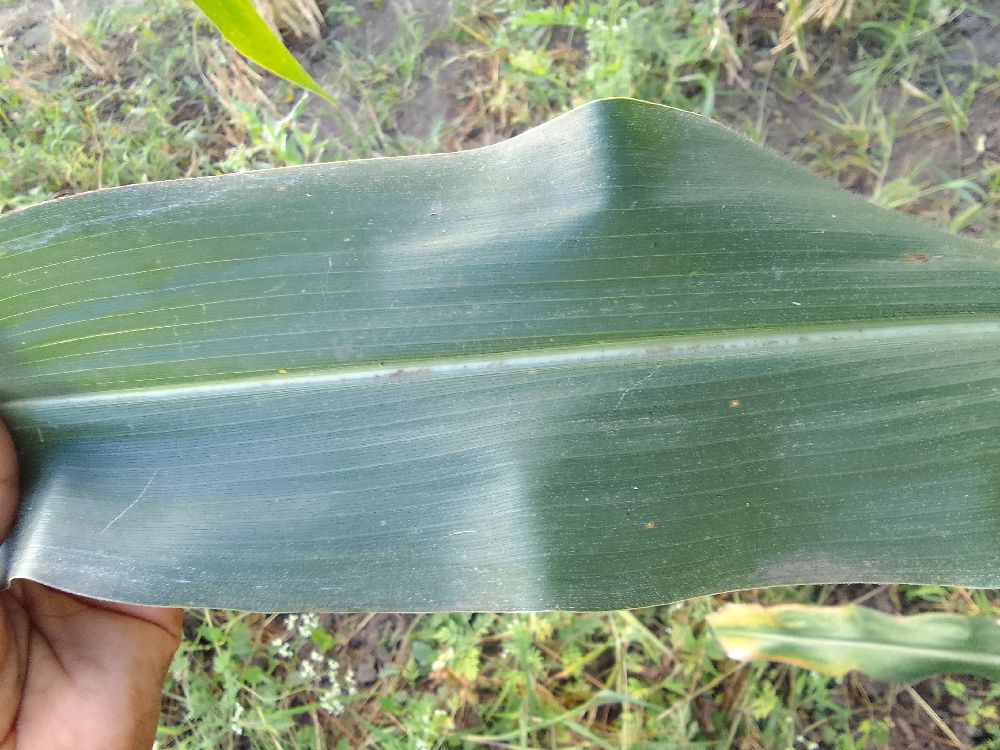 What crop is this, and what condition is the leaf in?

maize, healthy
